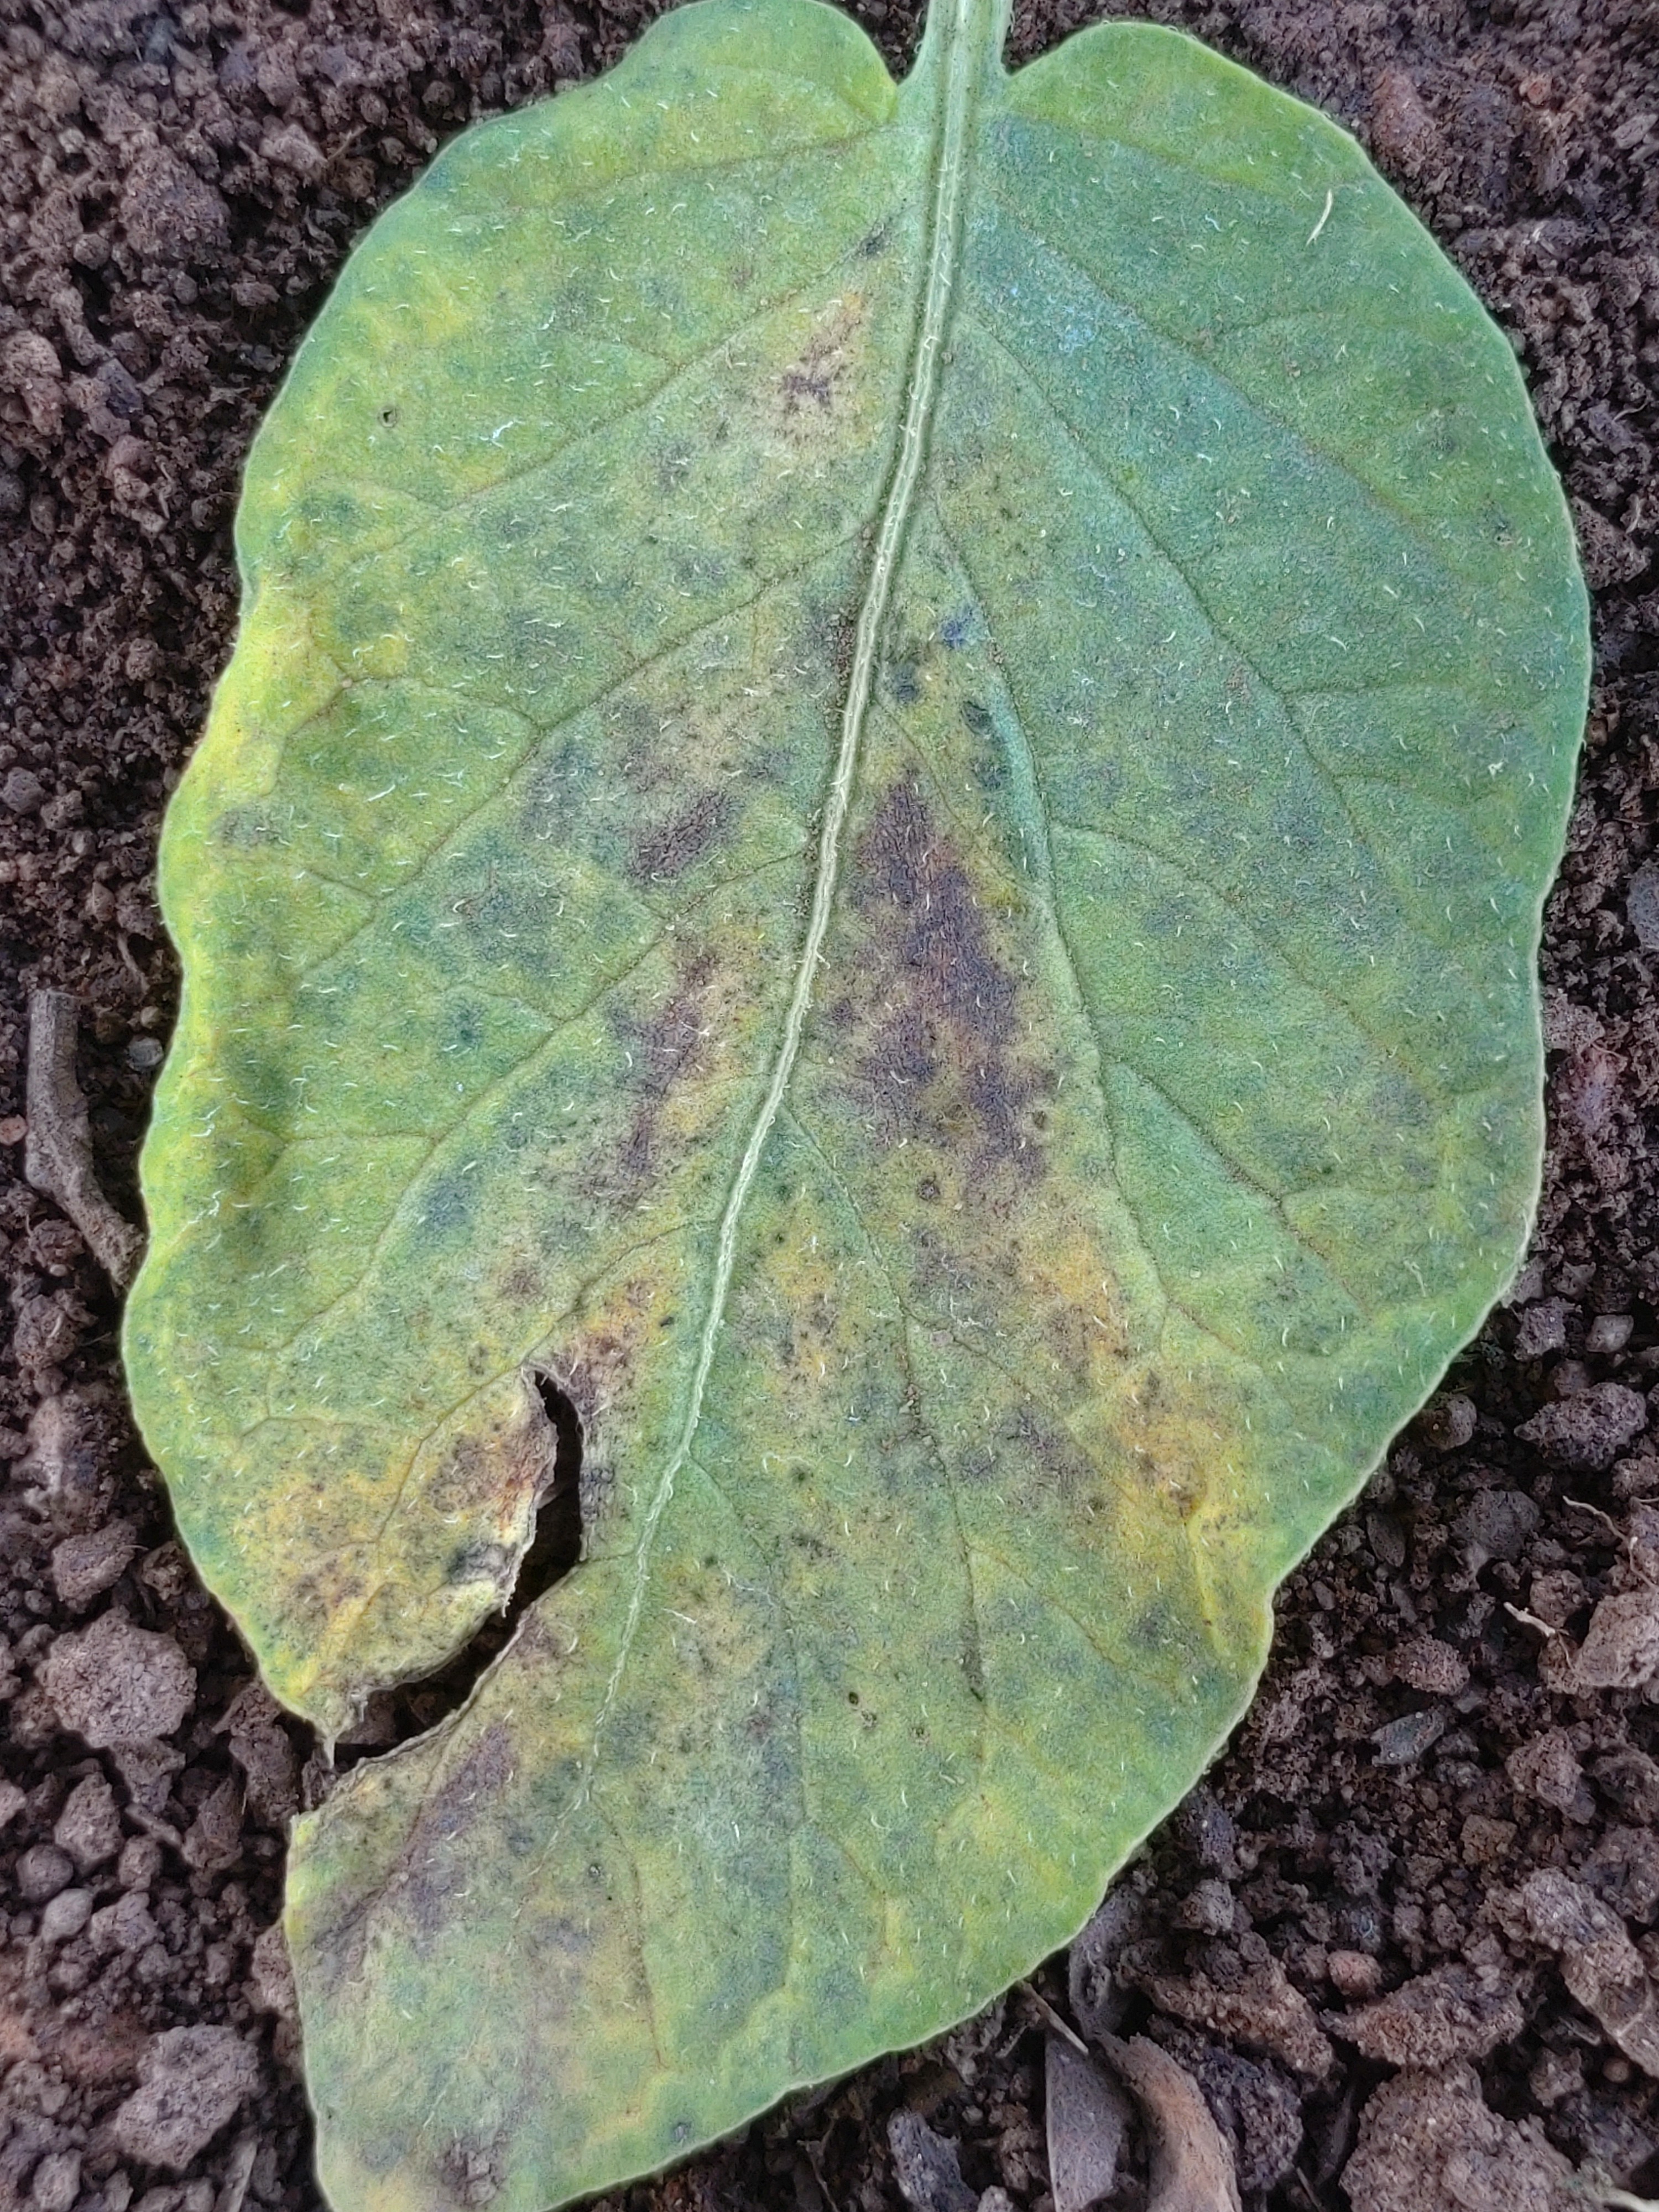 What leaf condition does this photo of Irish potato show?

late blight
